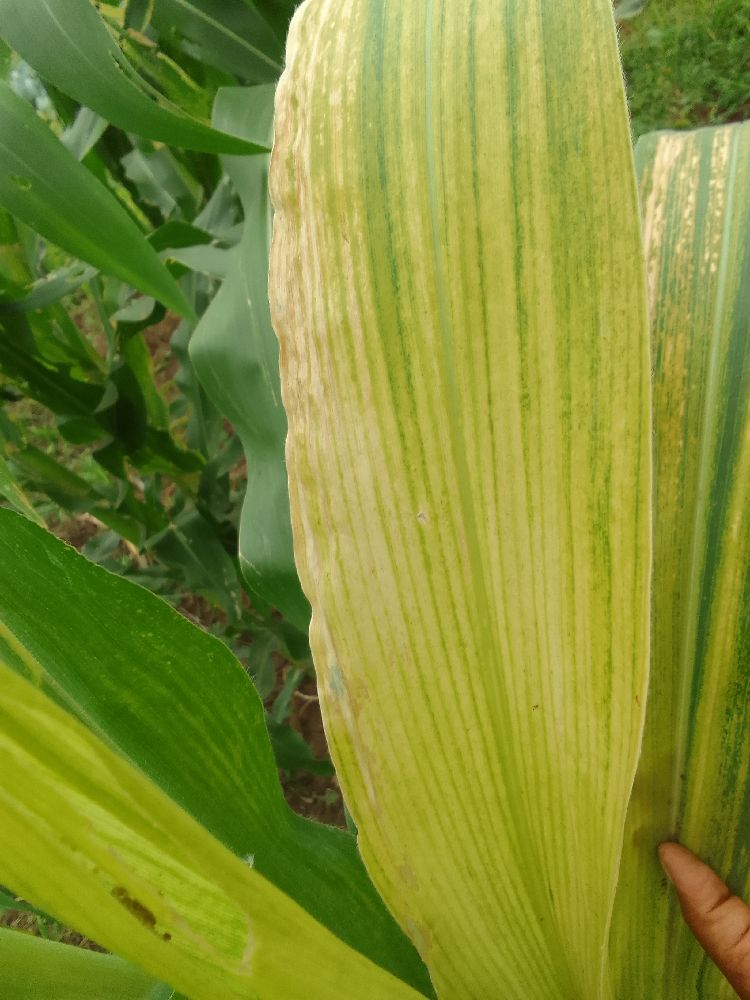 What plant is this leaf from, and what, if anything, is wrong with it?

maize, maize lethal necrosis
